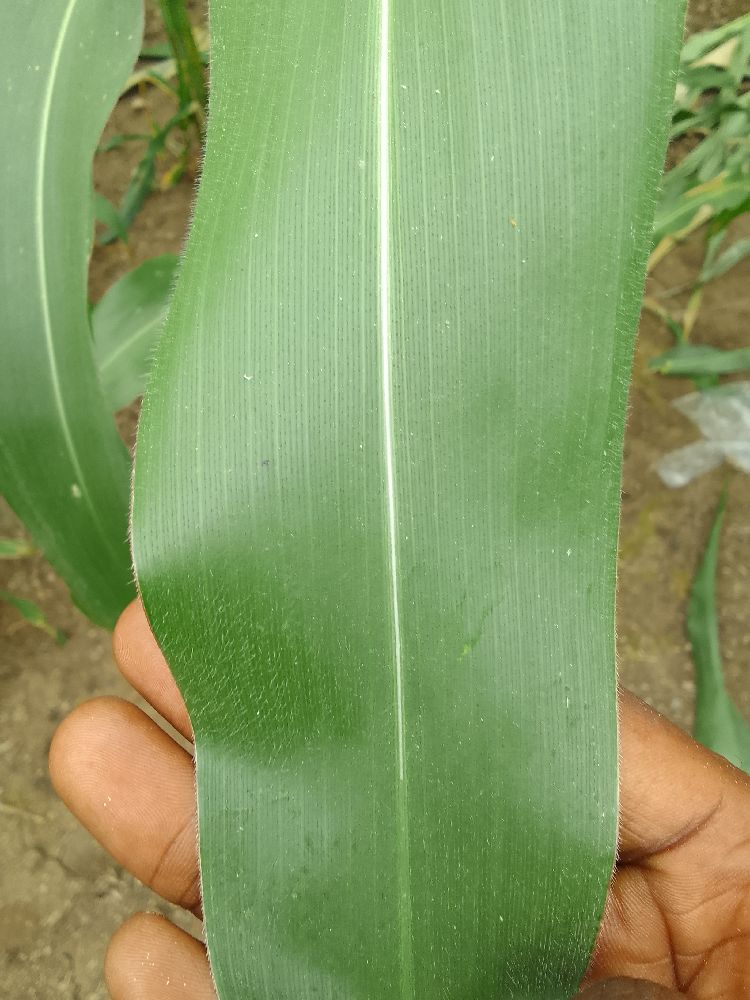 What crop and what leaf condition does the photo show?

maize, healthy
